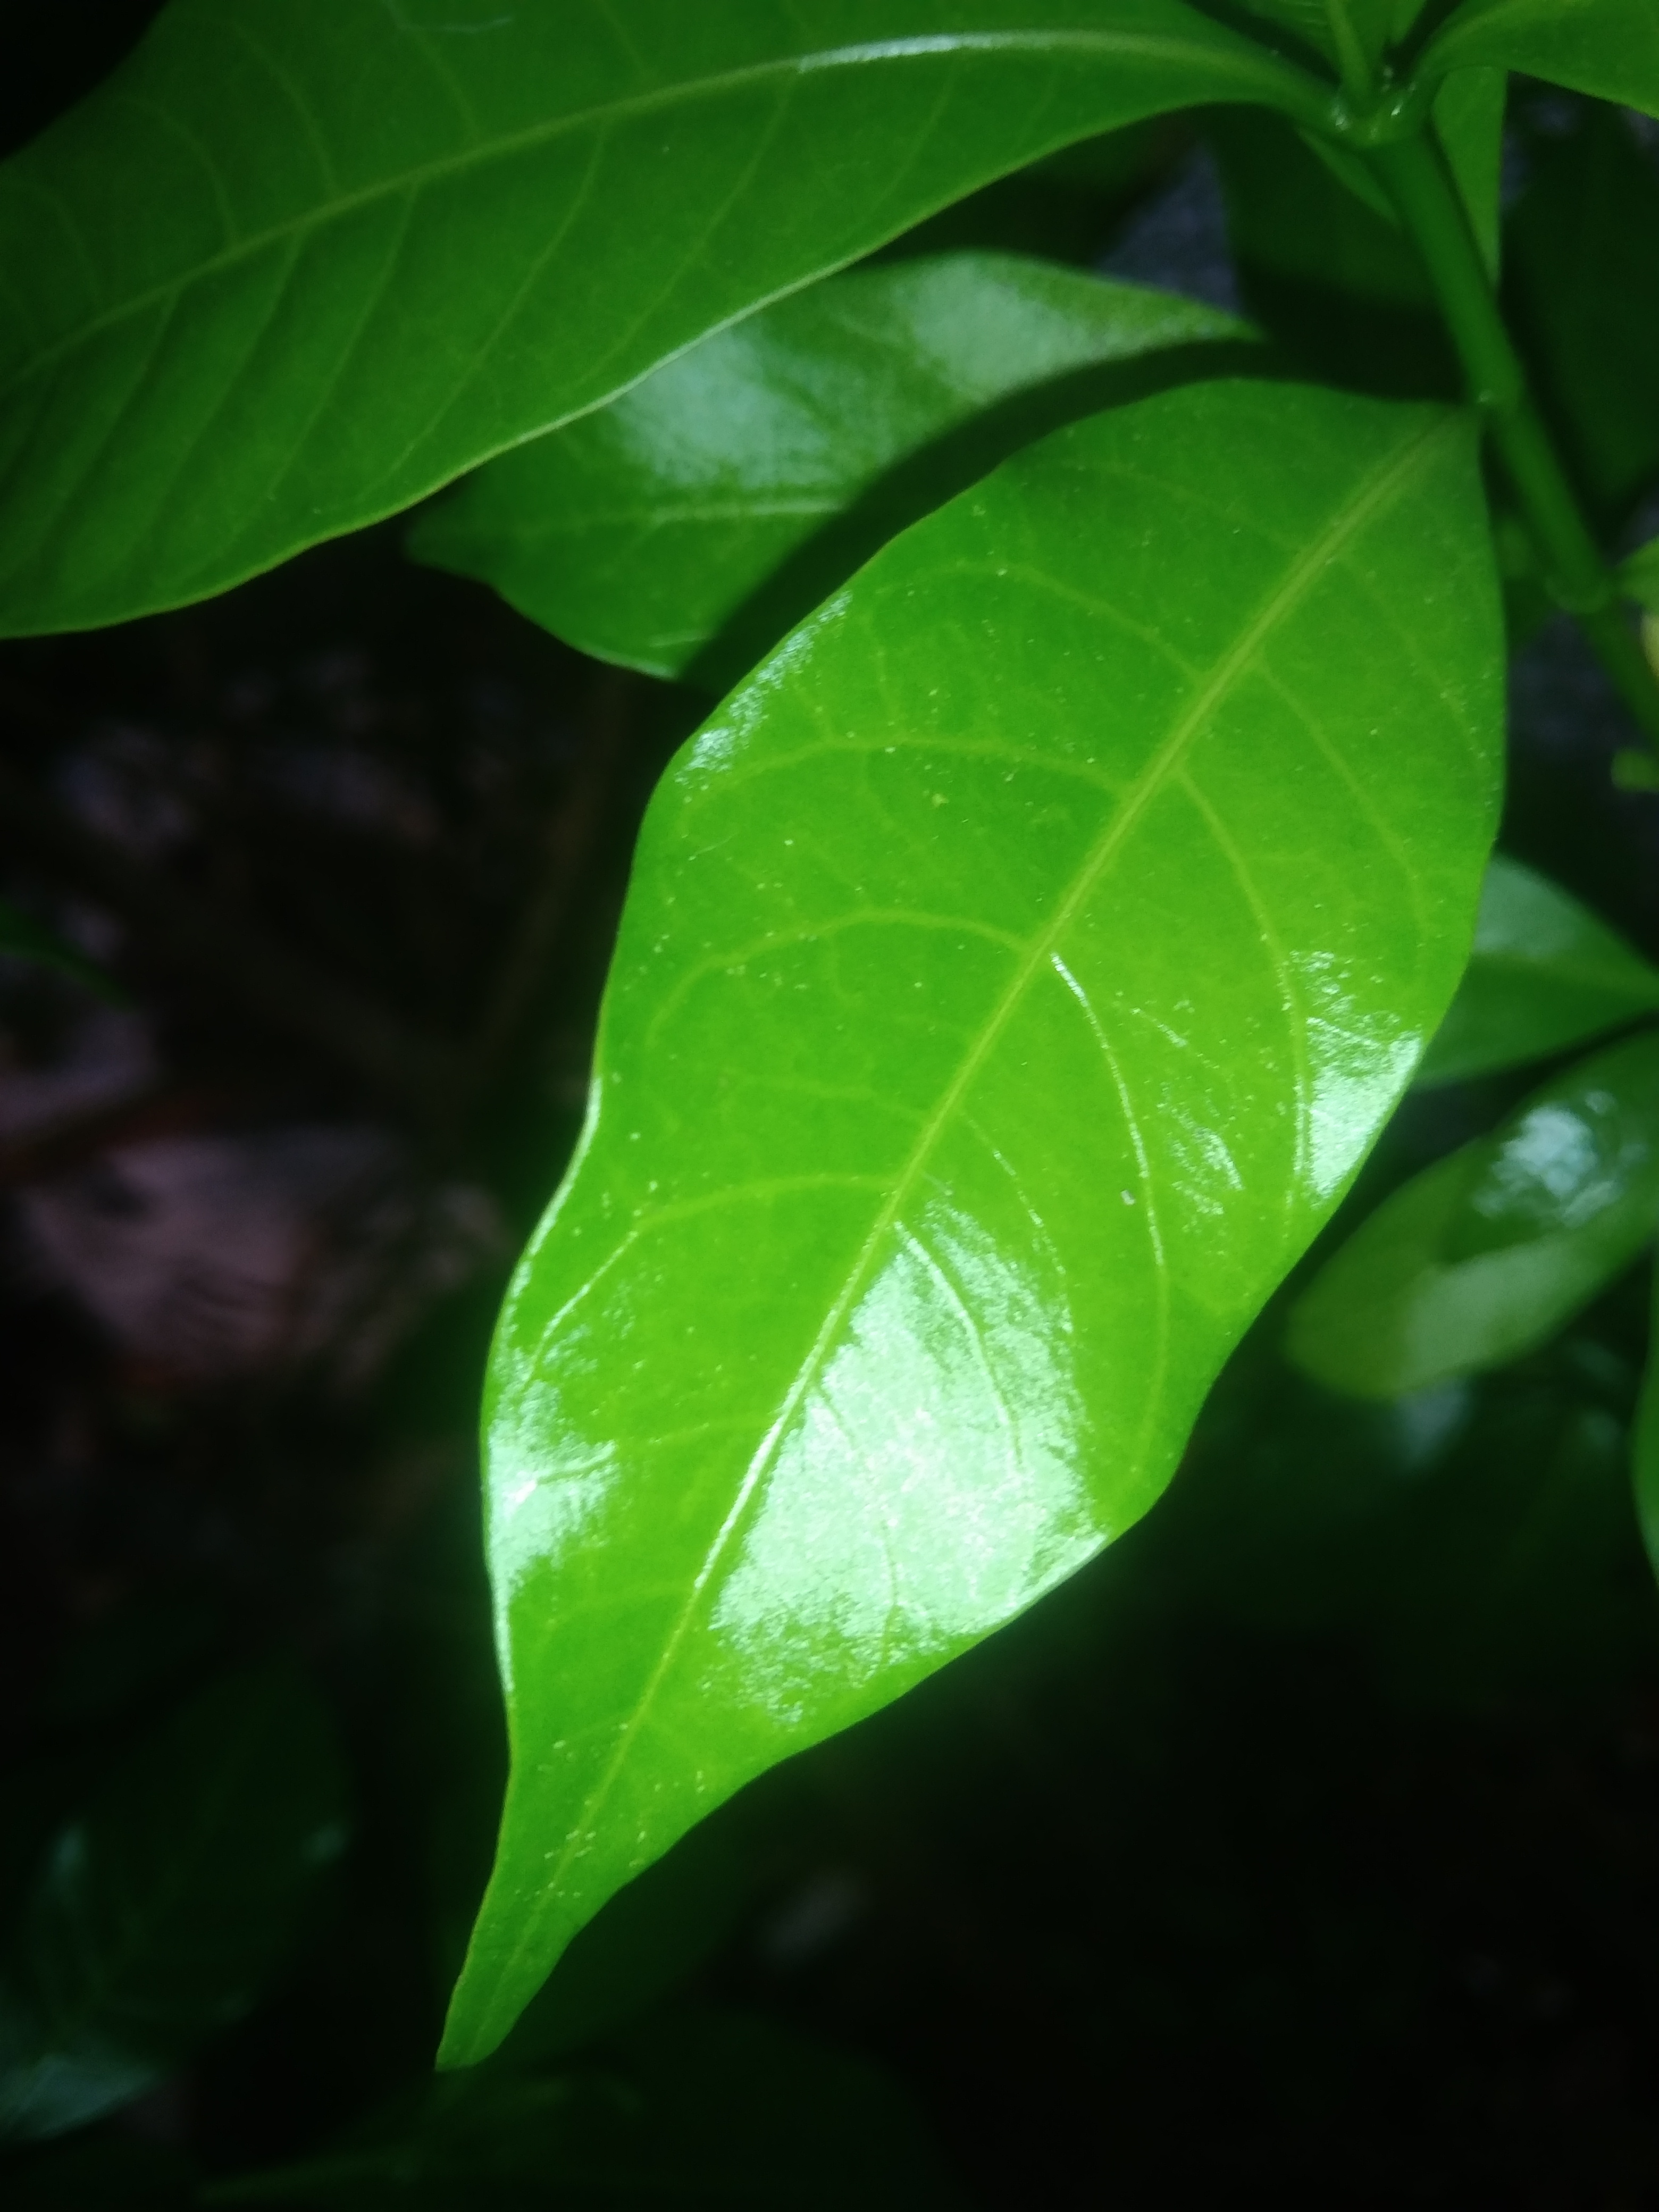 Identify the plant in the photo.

togor
